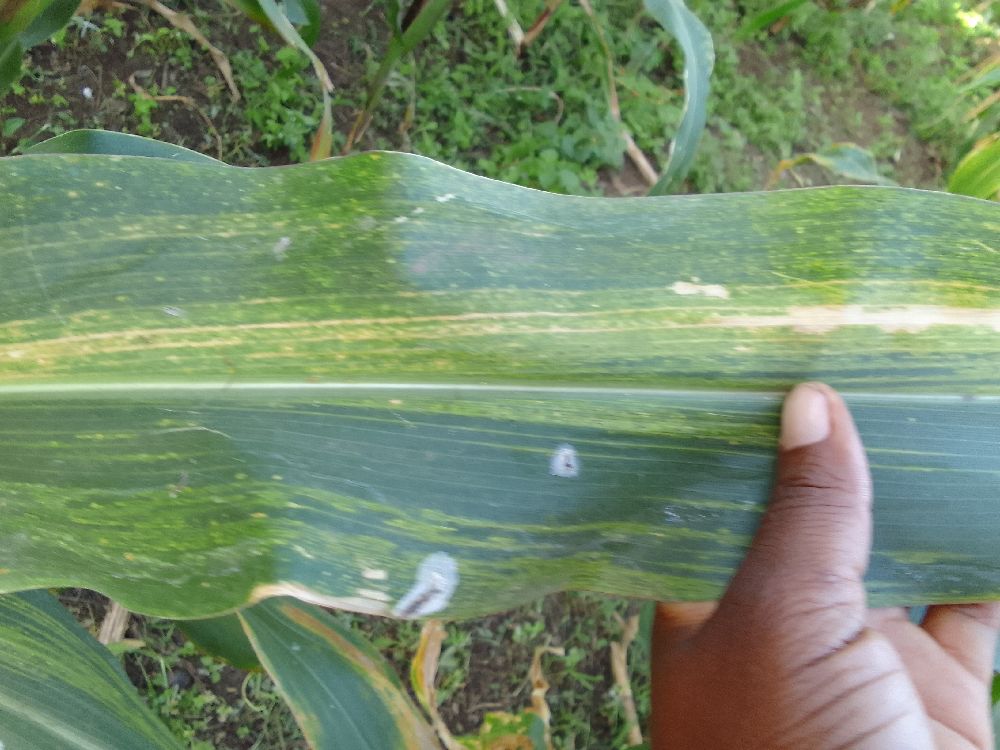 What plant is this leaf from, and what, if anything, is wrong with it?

maize, maize lethal necrosis
